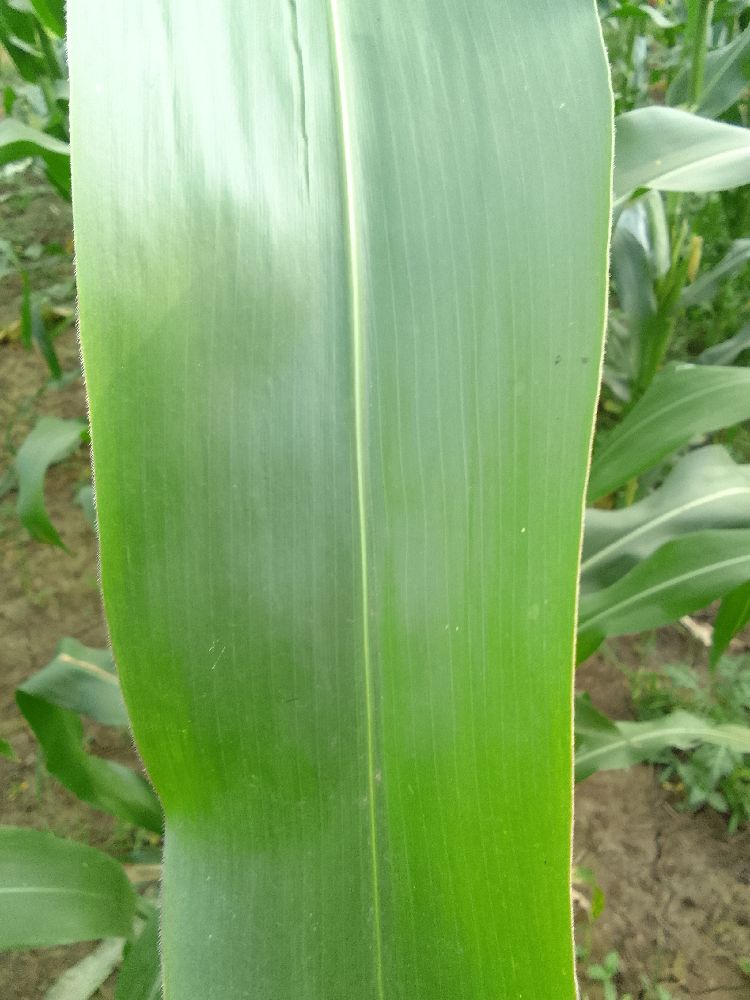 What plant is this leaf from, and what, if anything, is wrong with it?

maize, healthy
